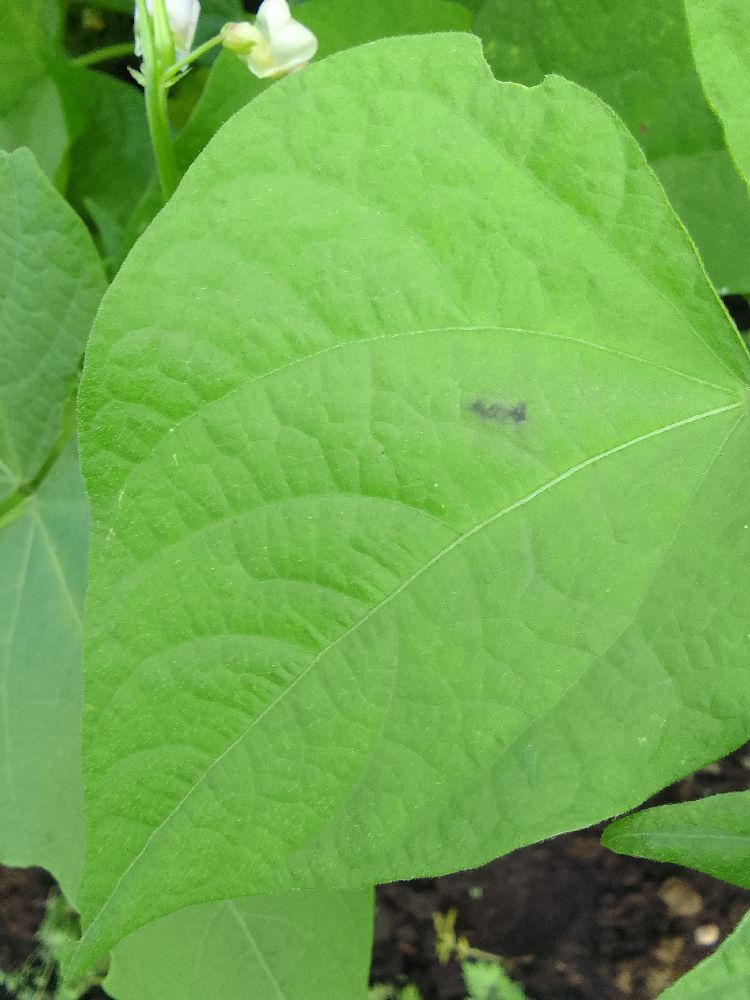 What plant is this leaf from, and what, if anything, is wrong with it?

common bean, healthy
